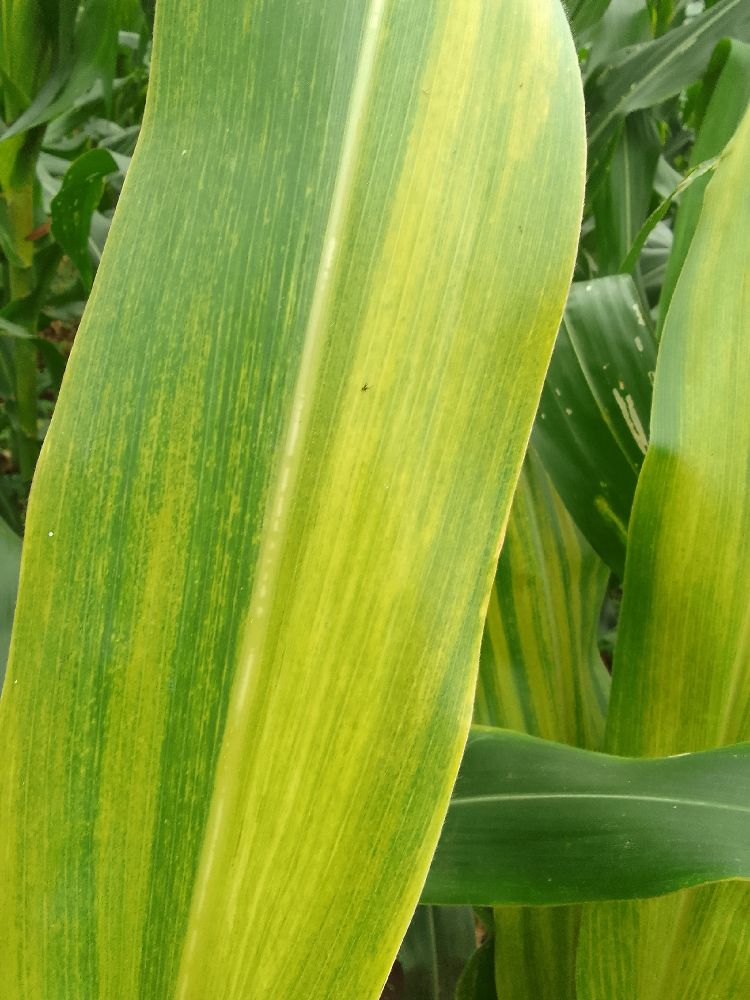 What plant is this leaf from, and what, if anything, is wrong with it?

maize, maize lethal necrosis
